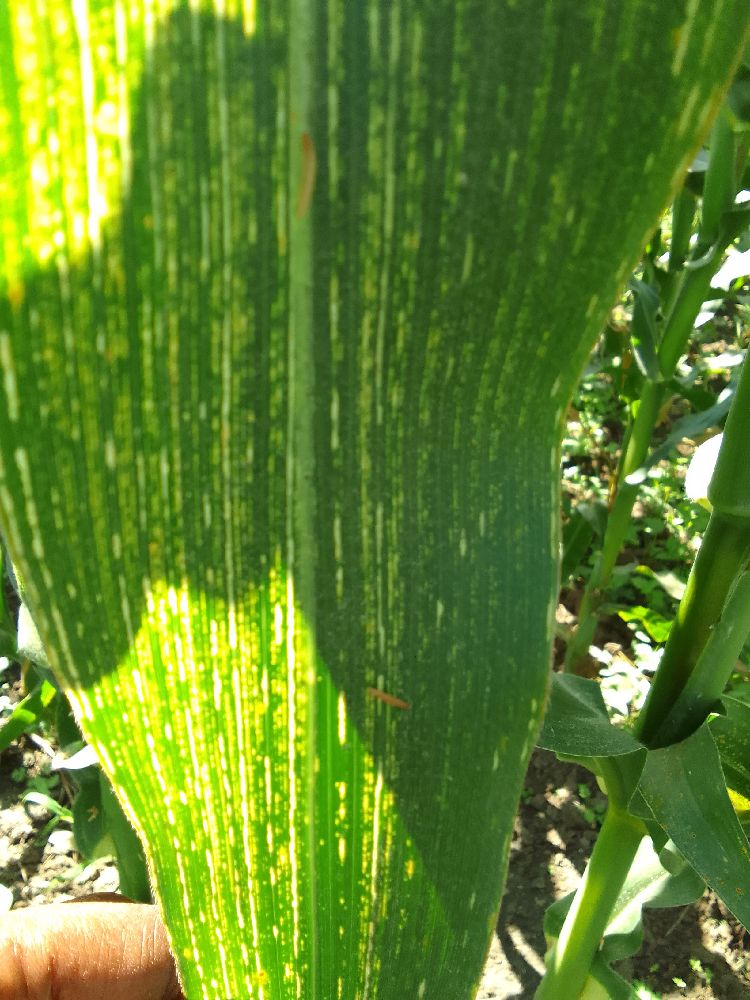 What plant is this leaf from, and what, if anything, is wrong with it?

maize, maize streak virus
